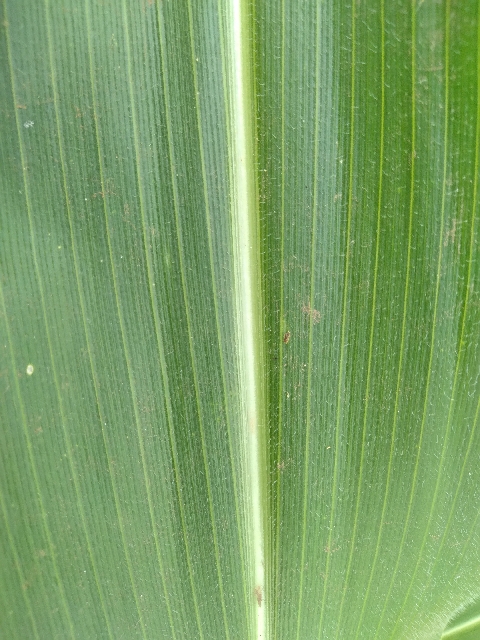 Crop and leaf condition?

maize, healthy
